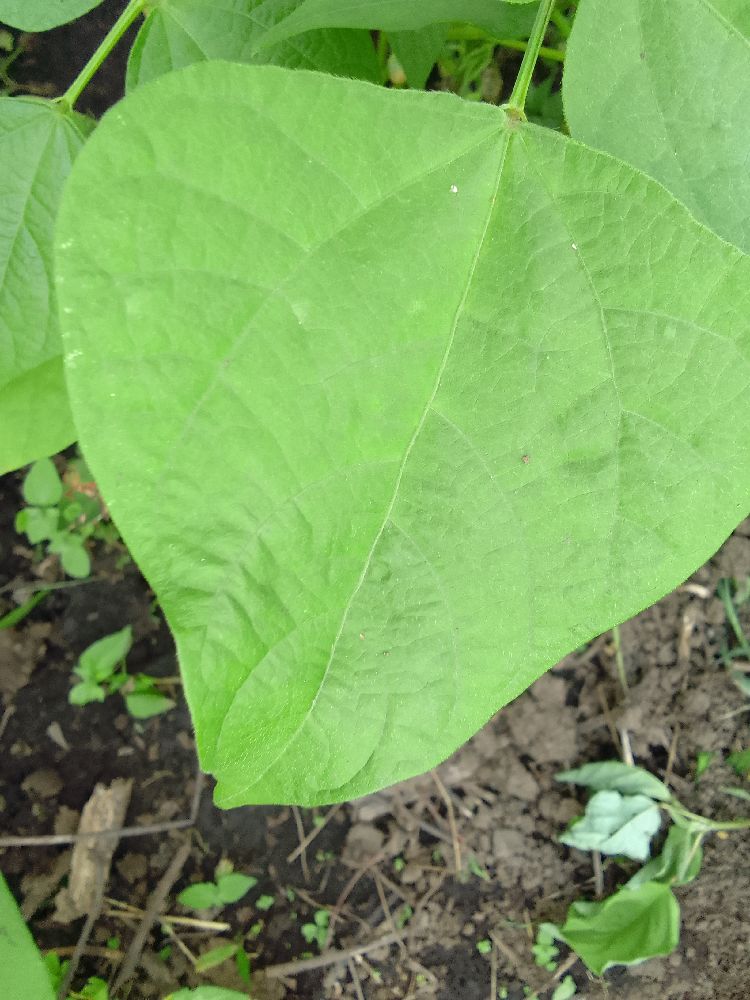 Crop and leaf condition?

common bean, healthy
